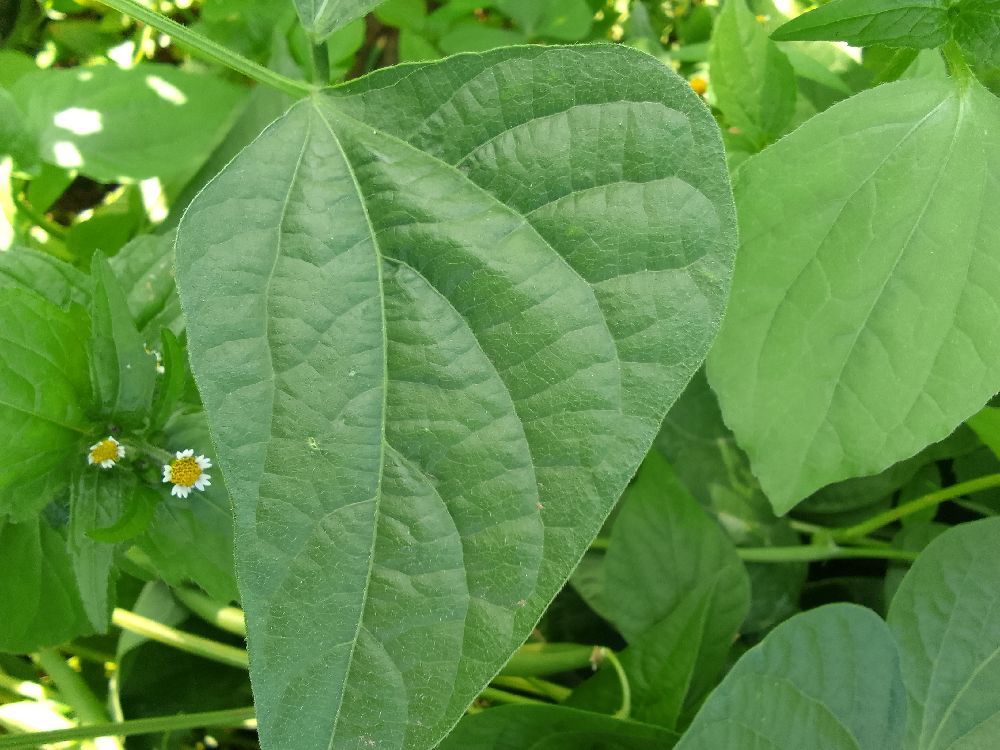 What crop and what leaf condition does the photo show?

common bean, healthy
